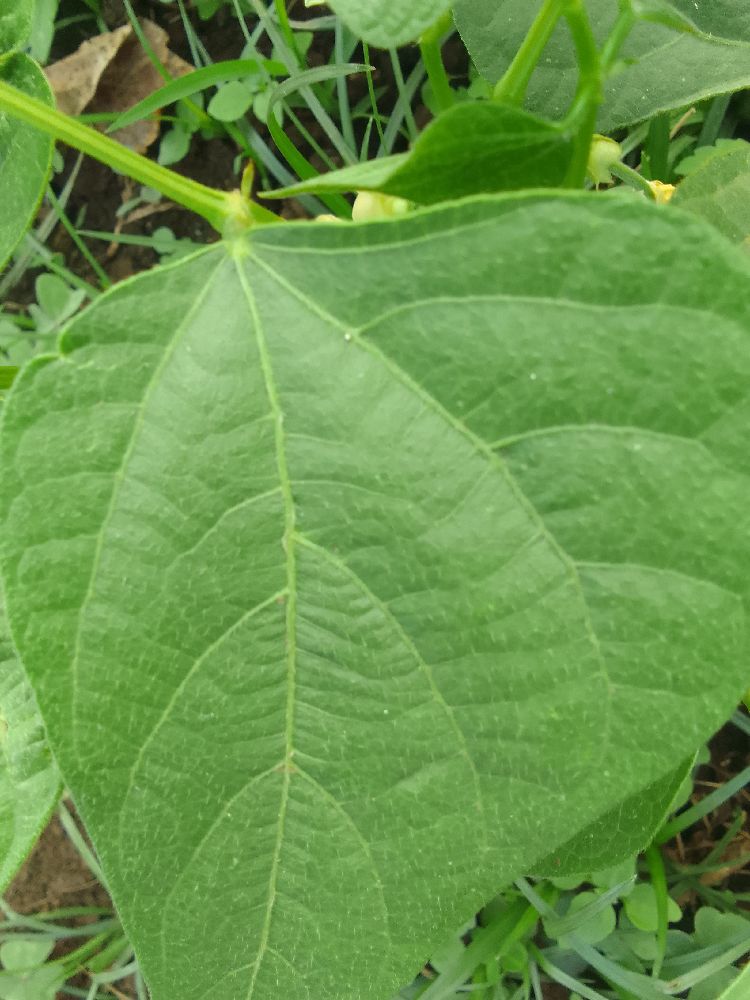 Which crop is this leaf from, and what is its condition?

common bean, healthy
